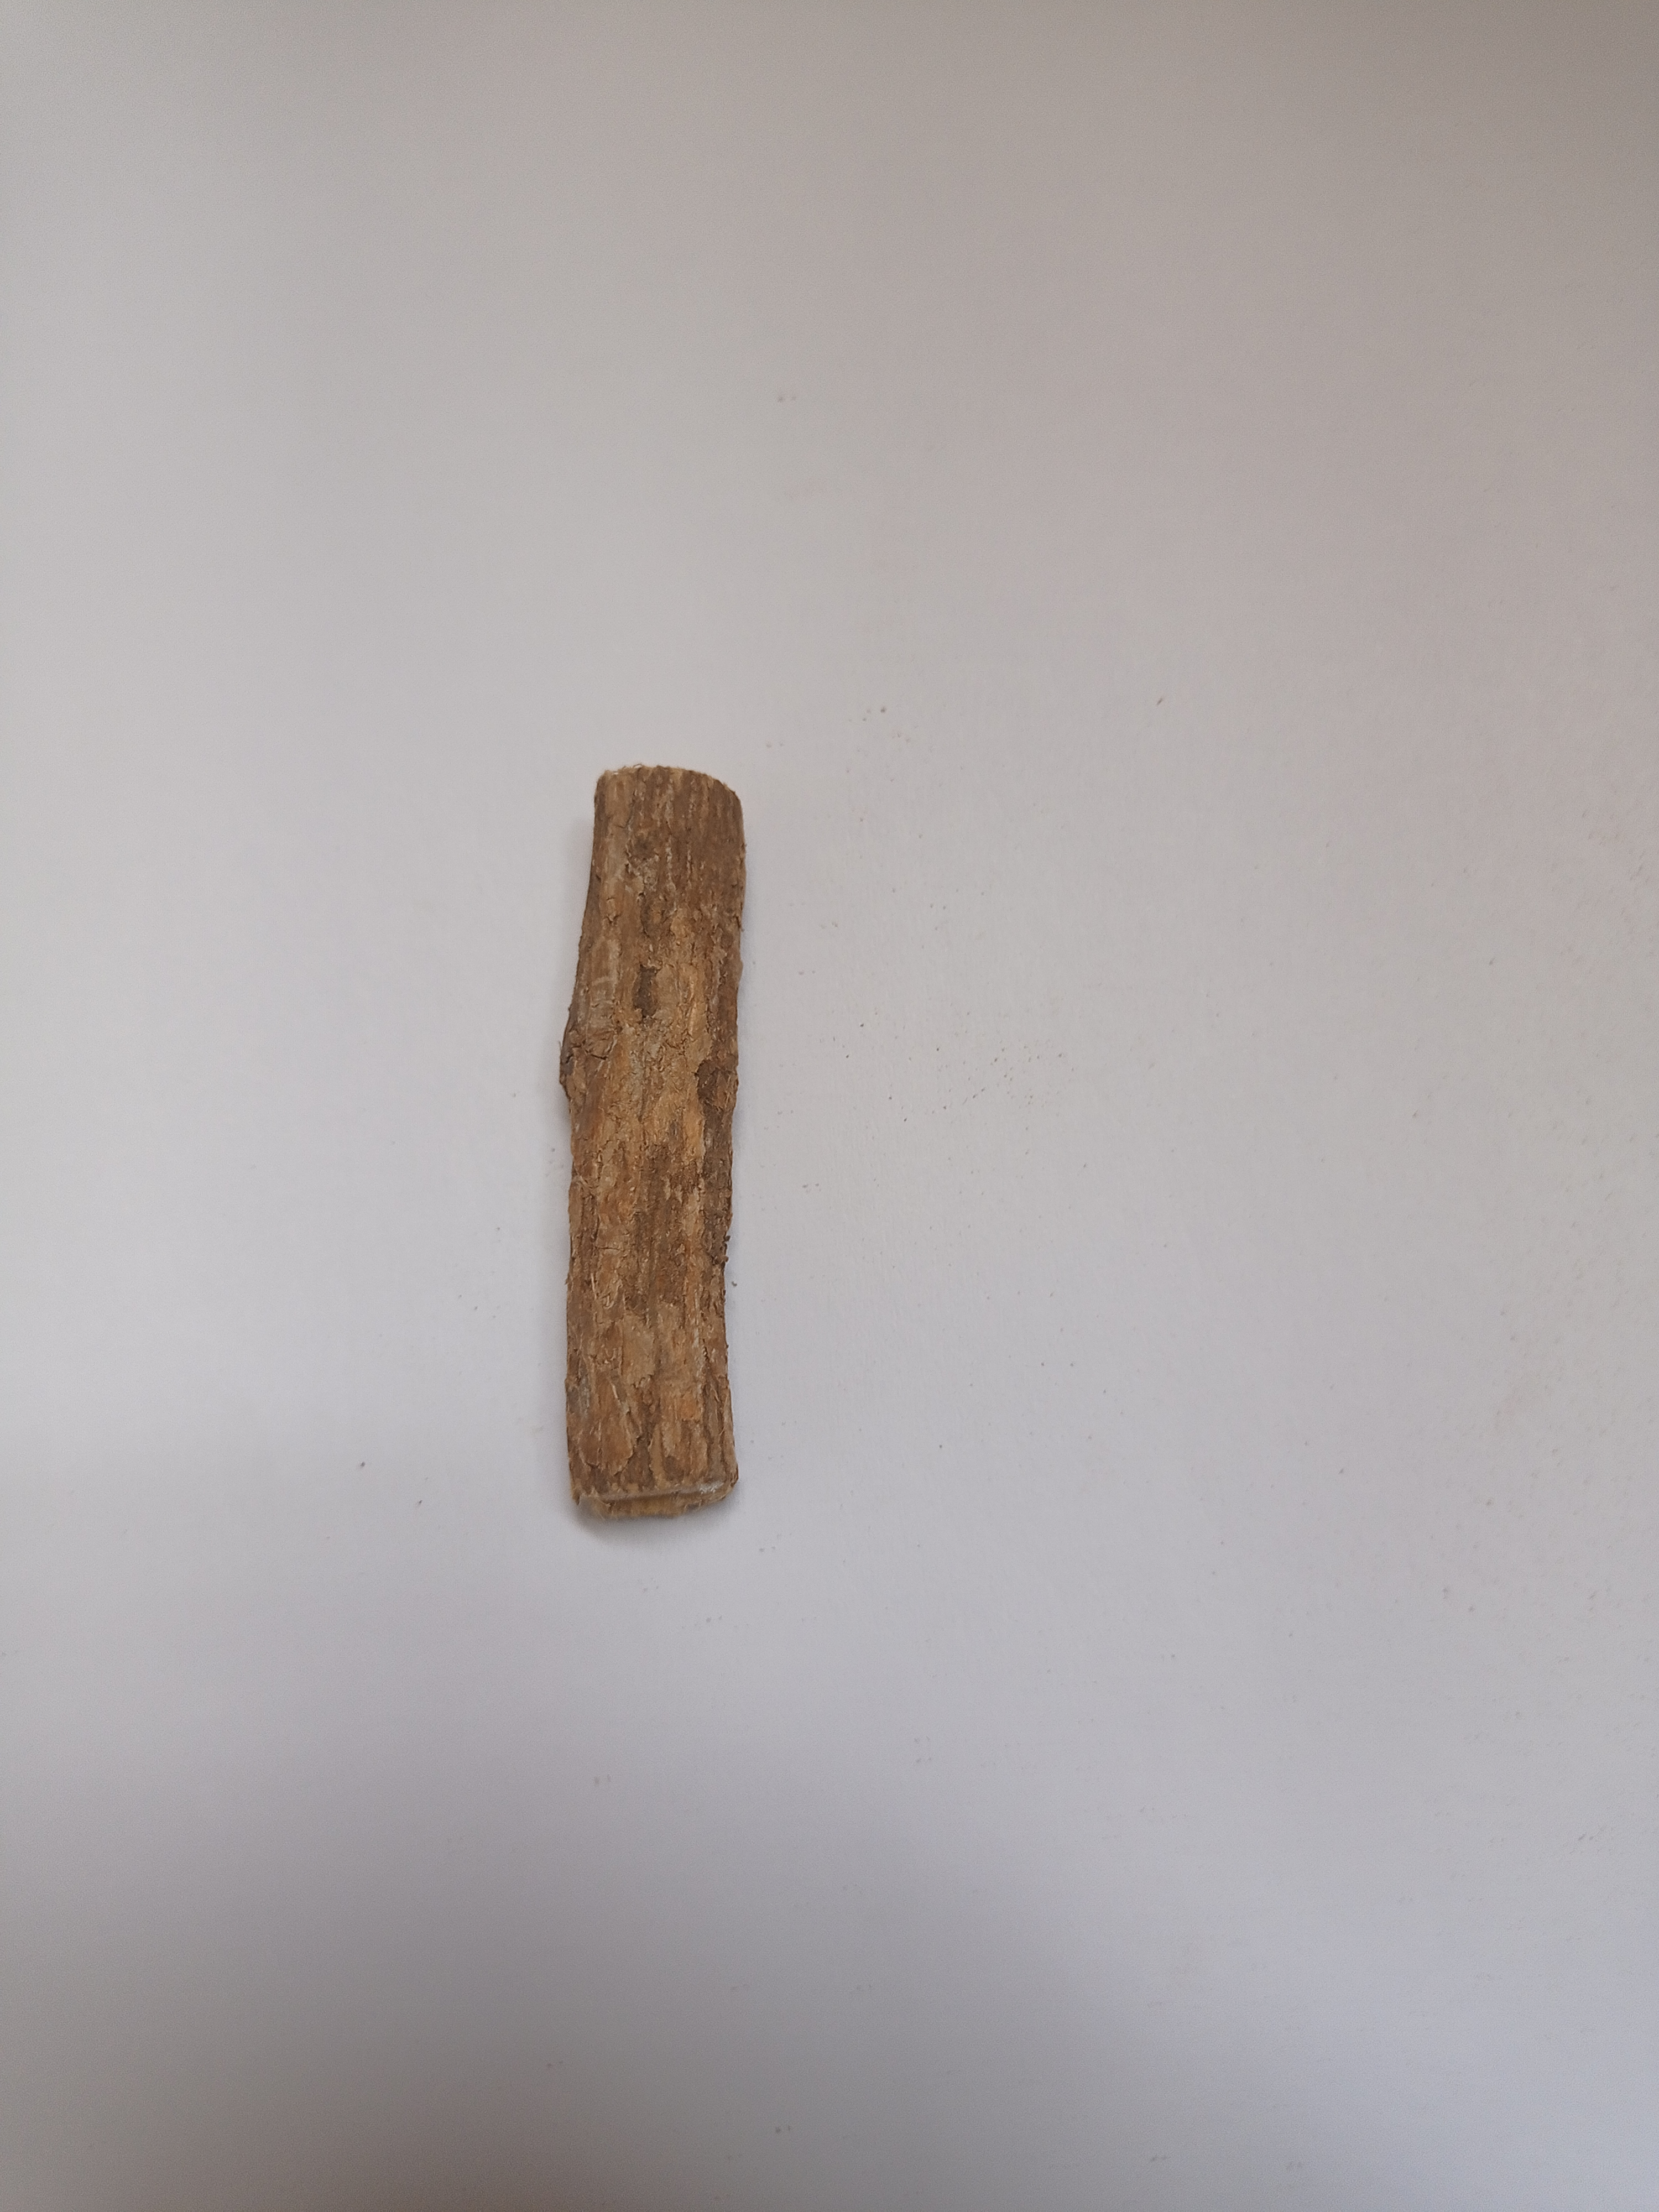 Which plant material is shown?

jesthamadh
